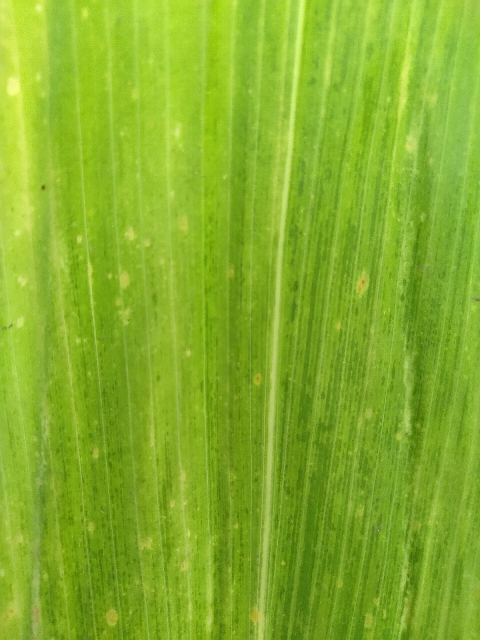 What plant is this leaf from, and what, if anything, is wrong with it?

maize, maize lethal necrosis
